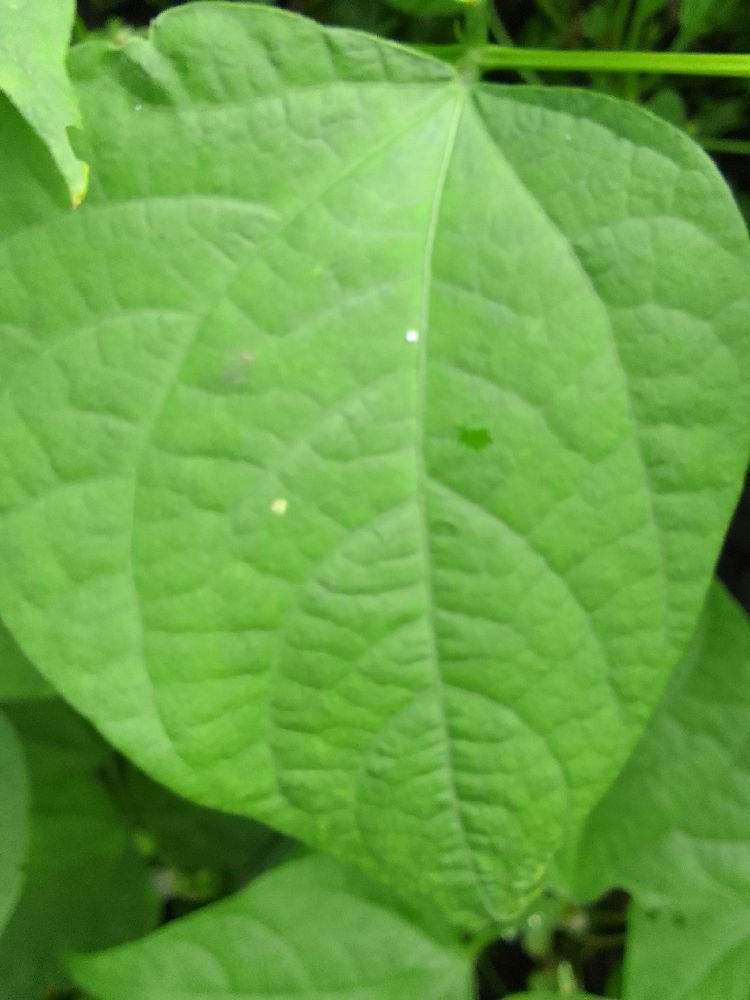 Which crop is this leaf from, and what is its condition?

common bean, healthy
